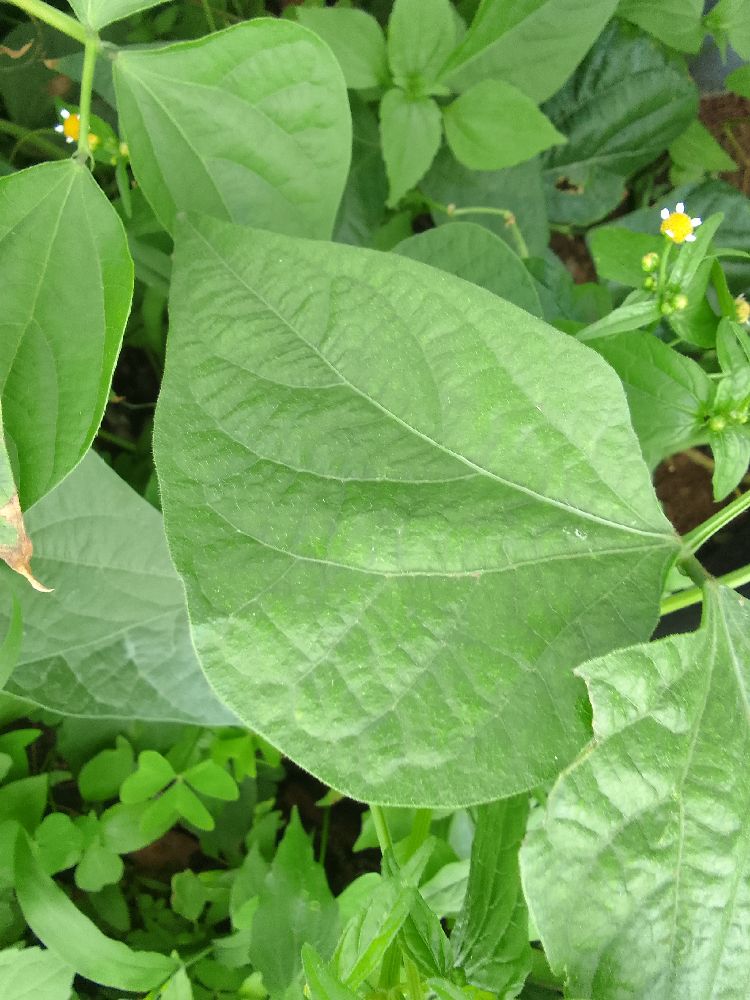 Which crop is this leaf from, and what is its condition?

common bean, healthy
